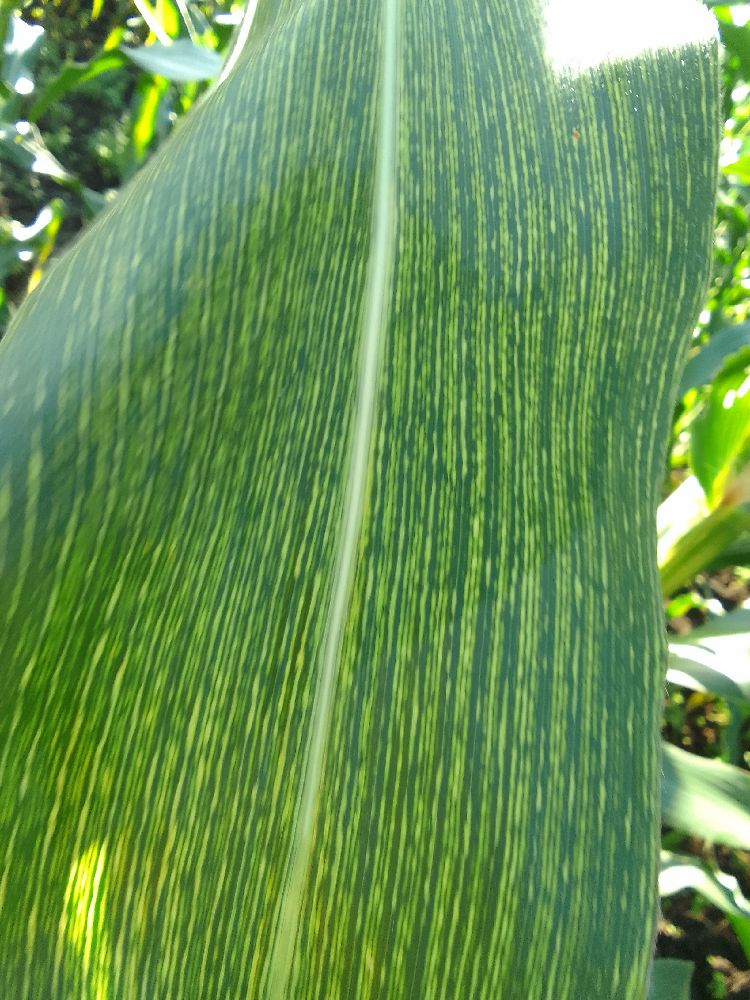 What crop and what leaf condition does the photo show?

maize, maize streak virus
